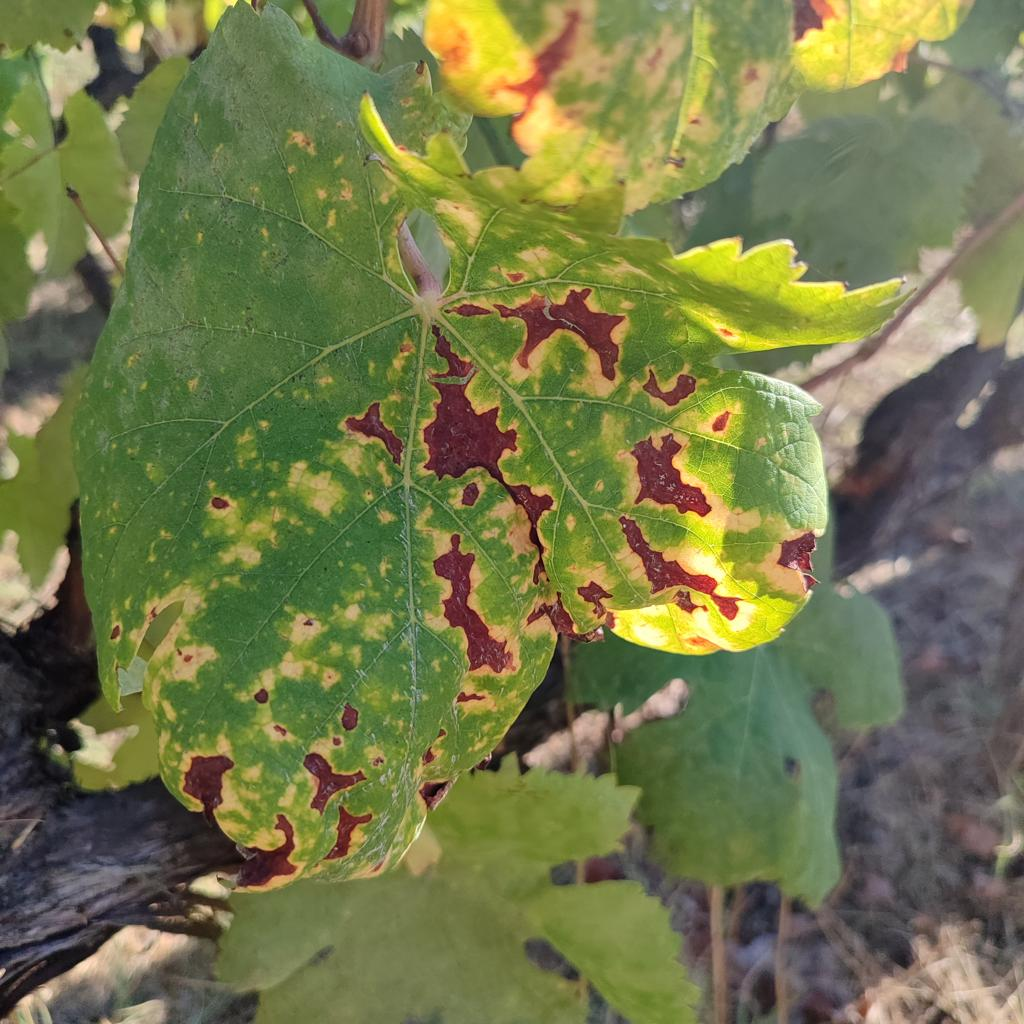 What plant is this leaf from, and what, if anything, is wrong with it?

grapevine, esca complex
